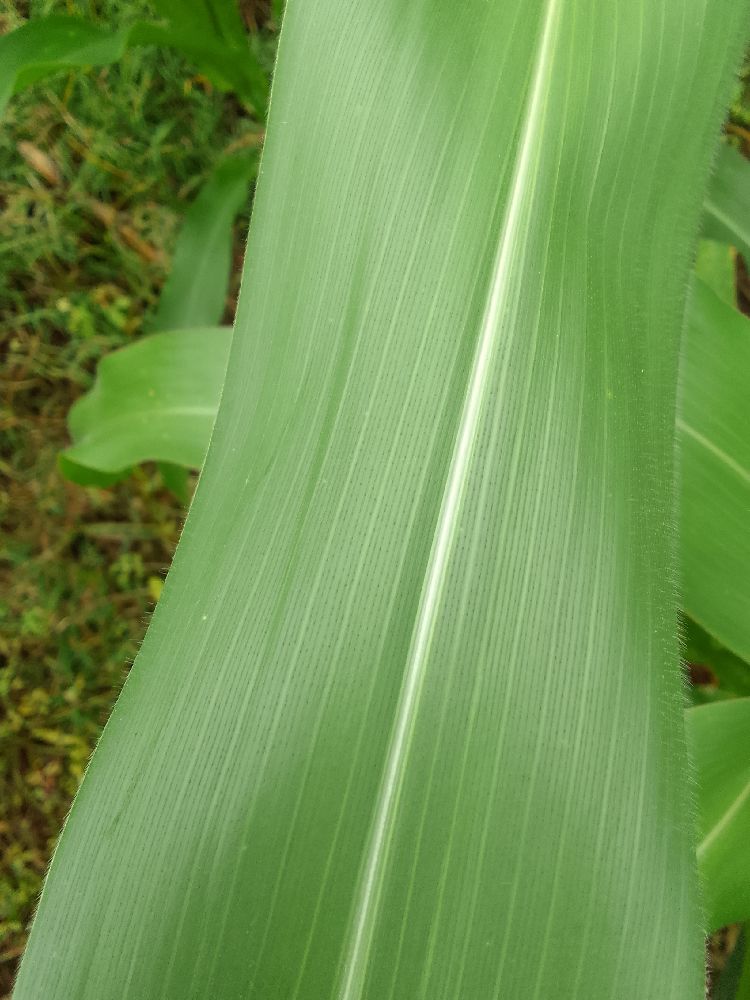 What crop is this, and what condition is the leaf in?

maize, healthy
